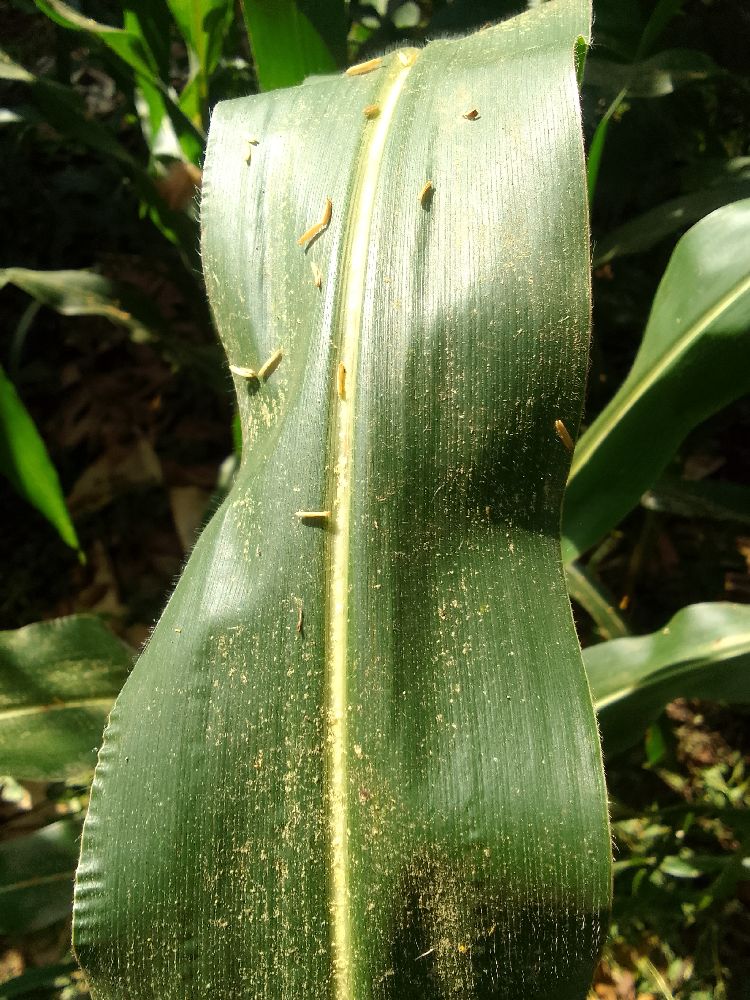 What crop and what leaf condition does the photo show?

maize, healthy
